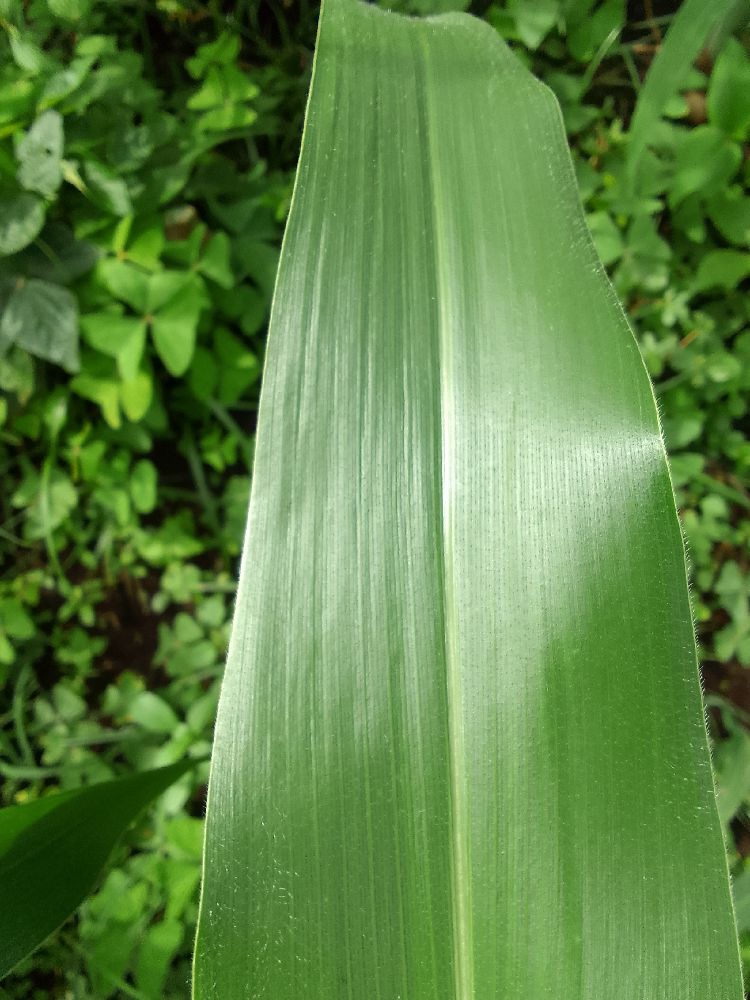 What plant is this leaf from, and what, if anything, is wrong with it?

maize, healthy
